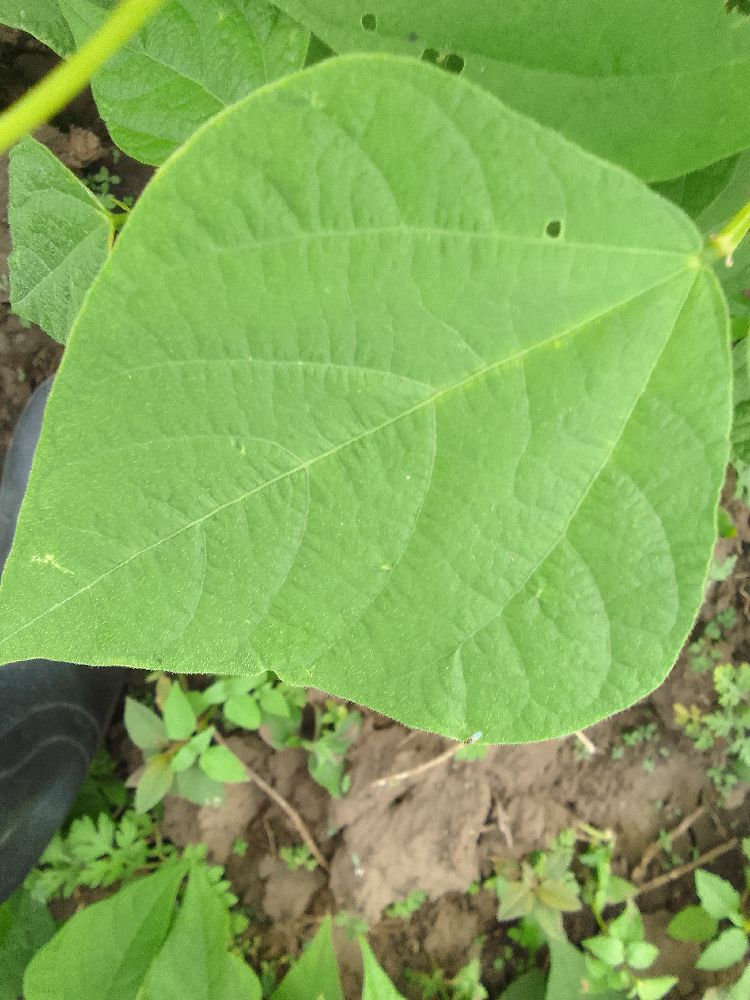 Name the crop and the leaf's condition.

common bean, healthy
